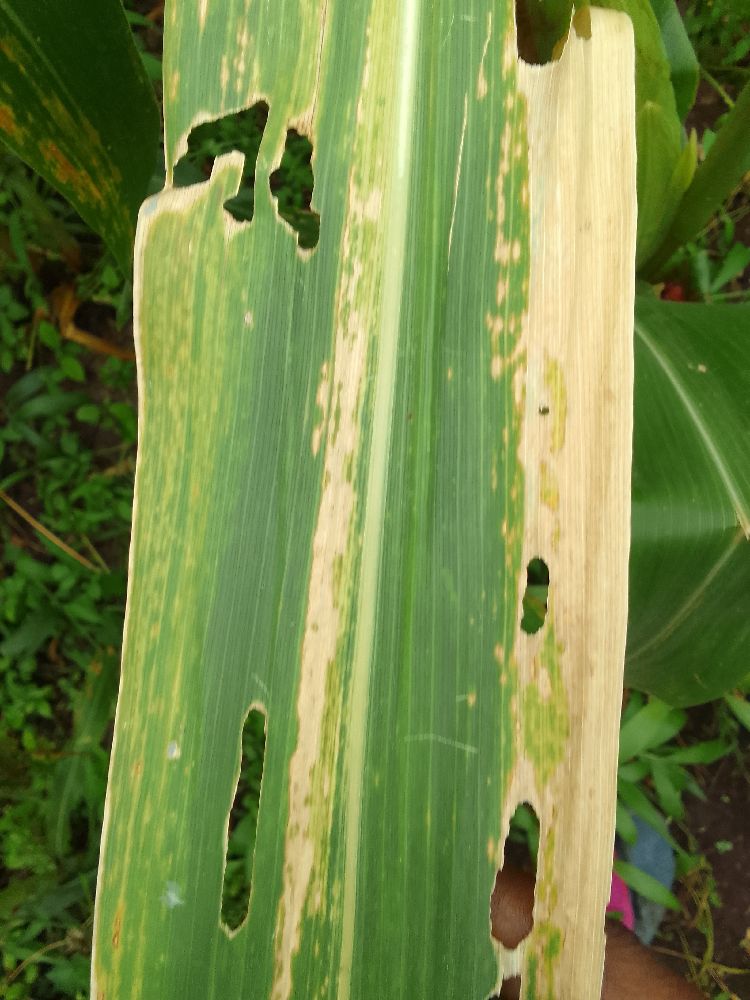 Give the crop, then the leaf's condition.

maize, maize lethal necrosis
